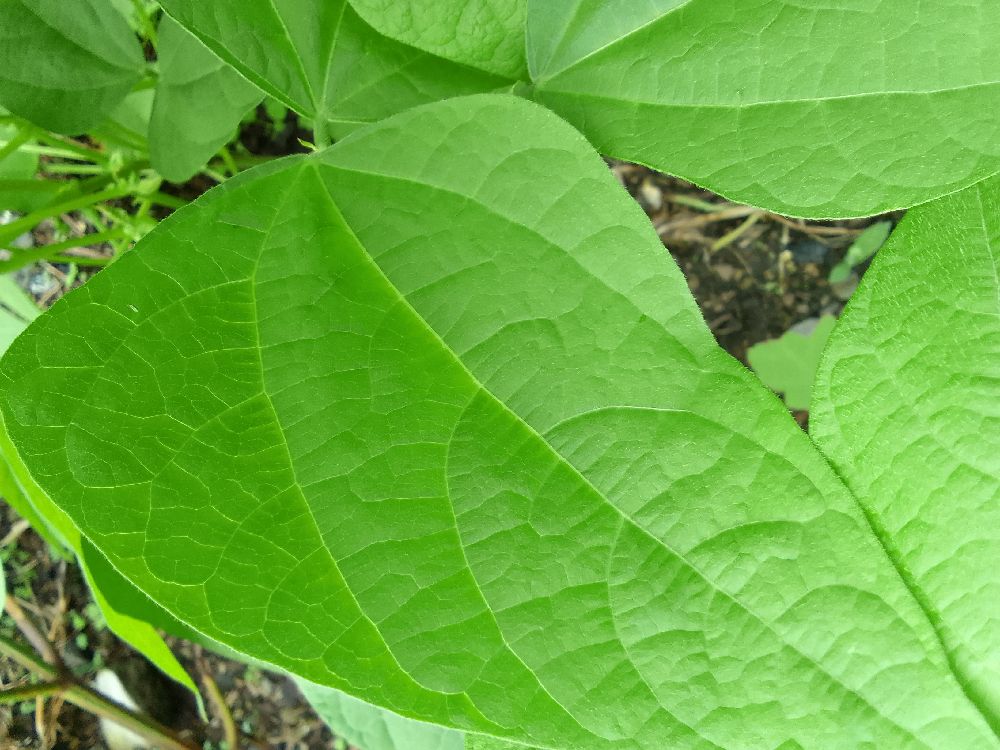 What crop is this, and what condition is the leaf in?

common bean, healthy
